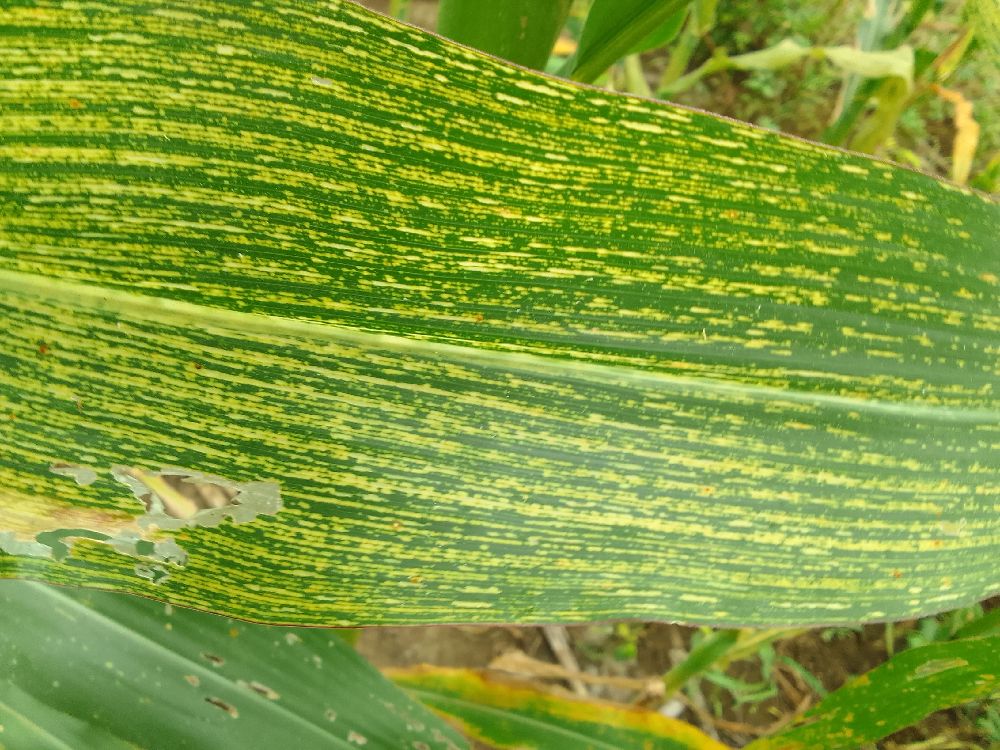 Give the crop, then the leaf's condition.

maize, maize streak virus
